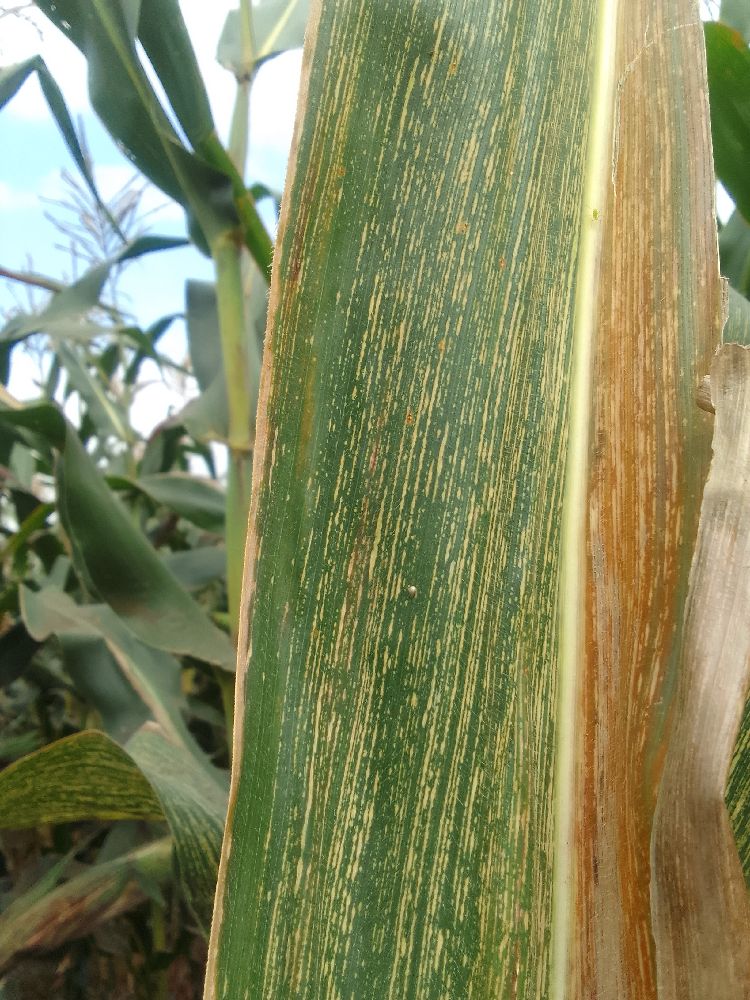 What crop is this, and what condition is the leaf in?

maize, maize streak virus
